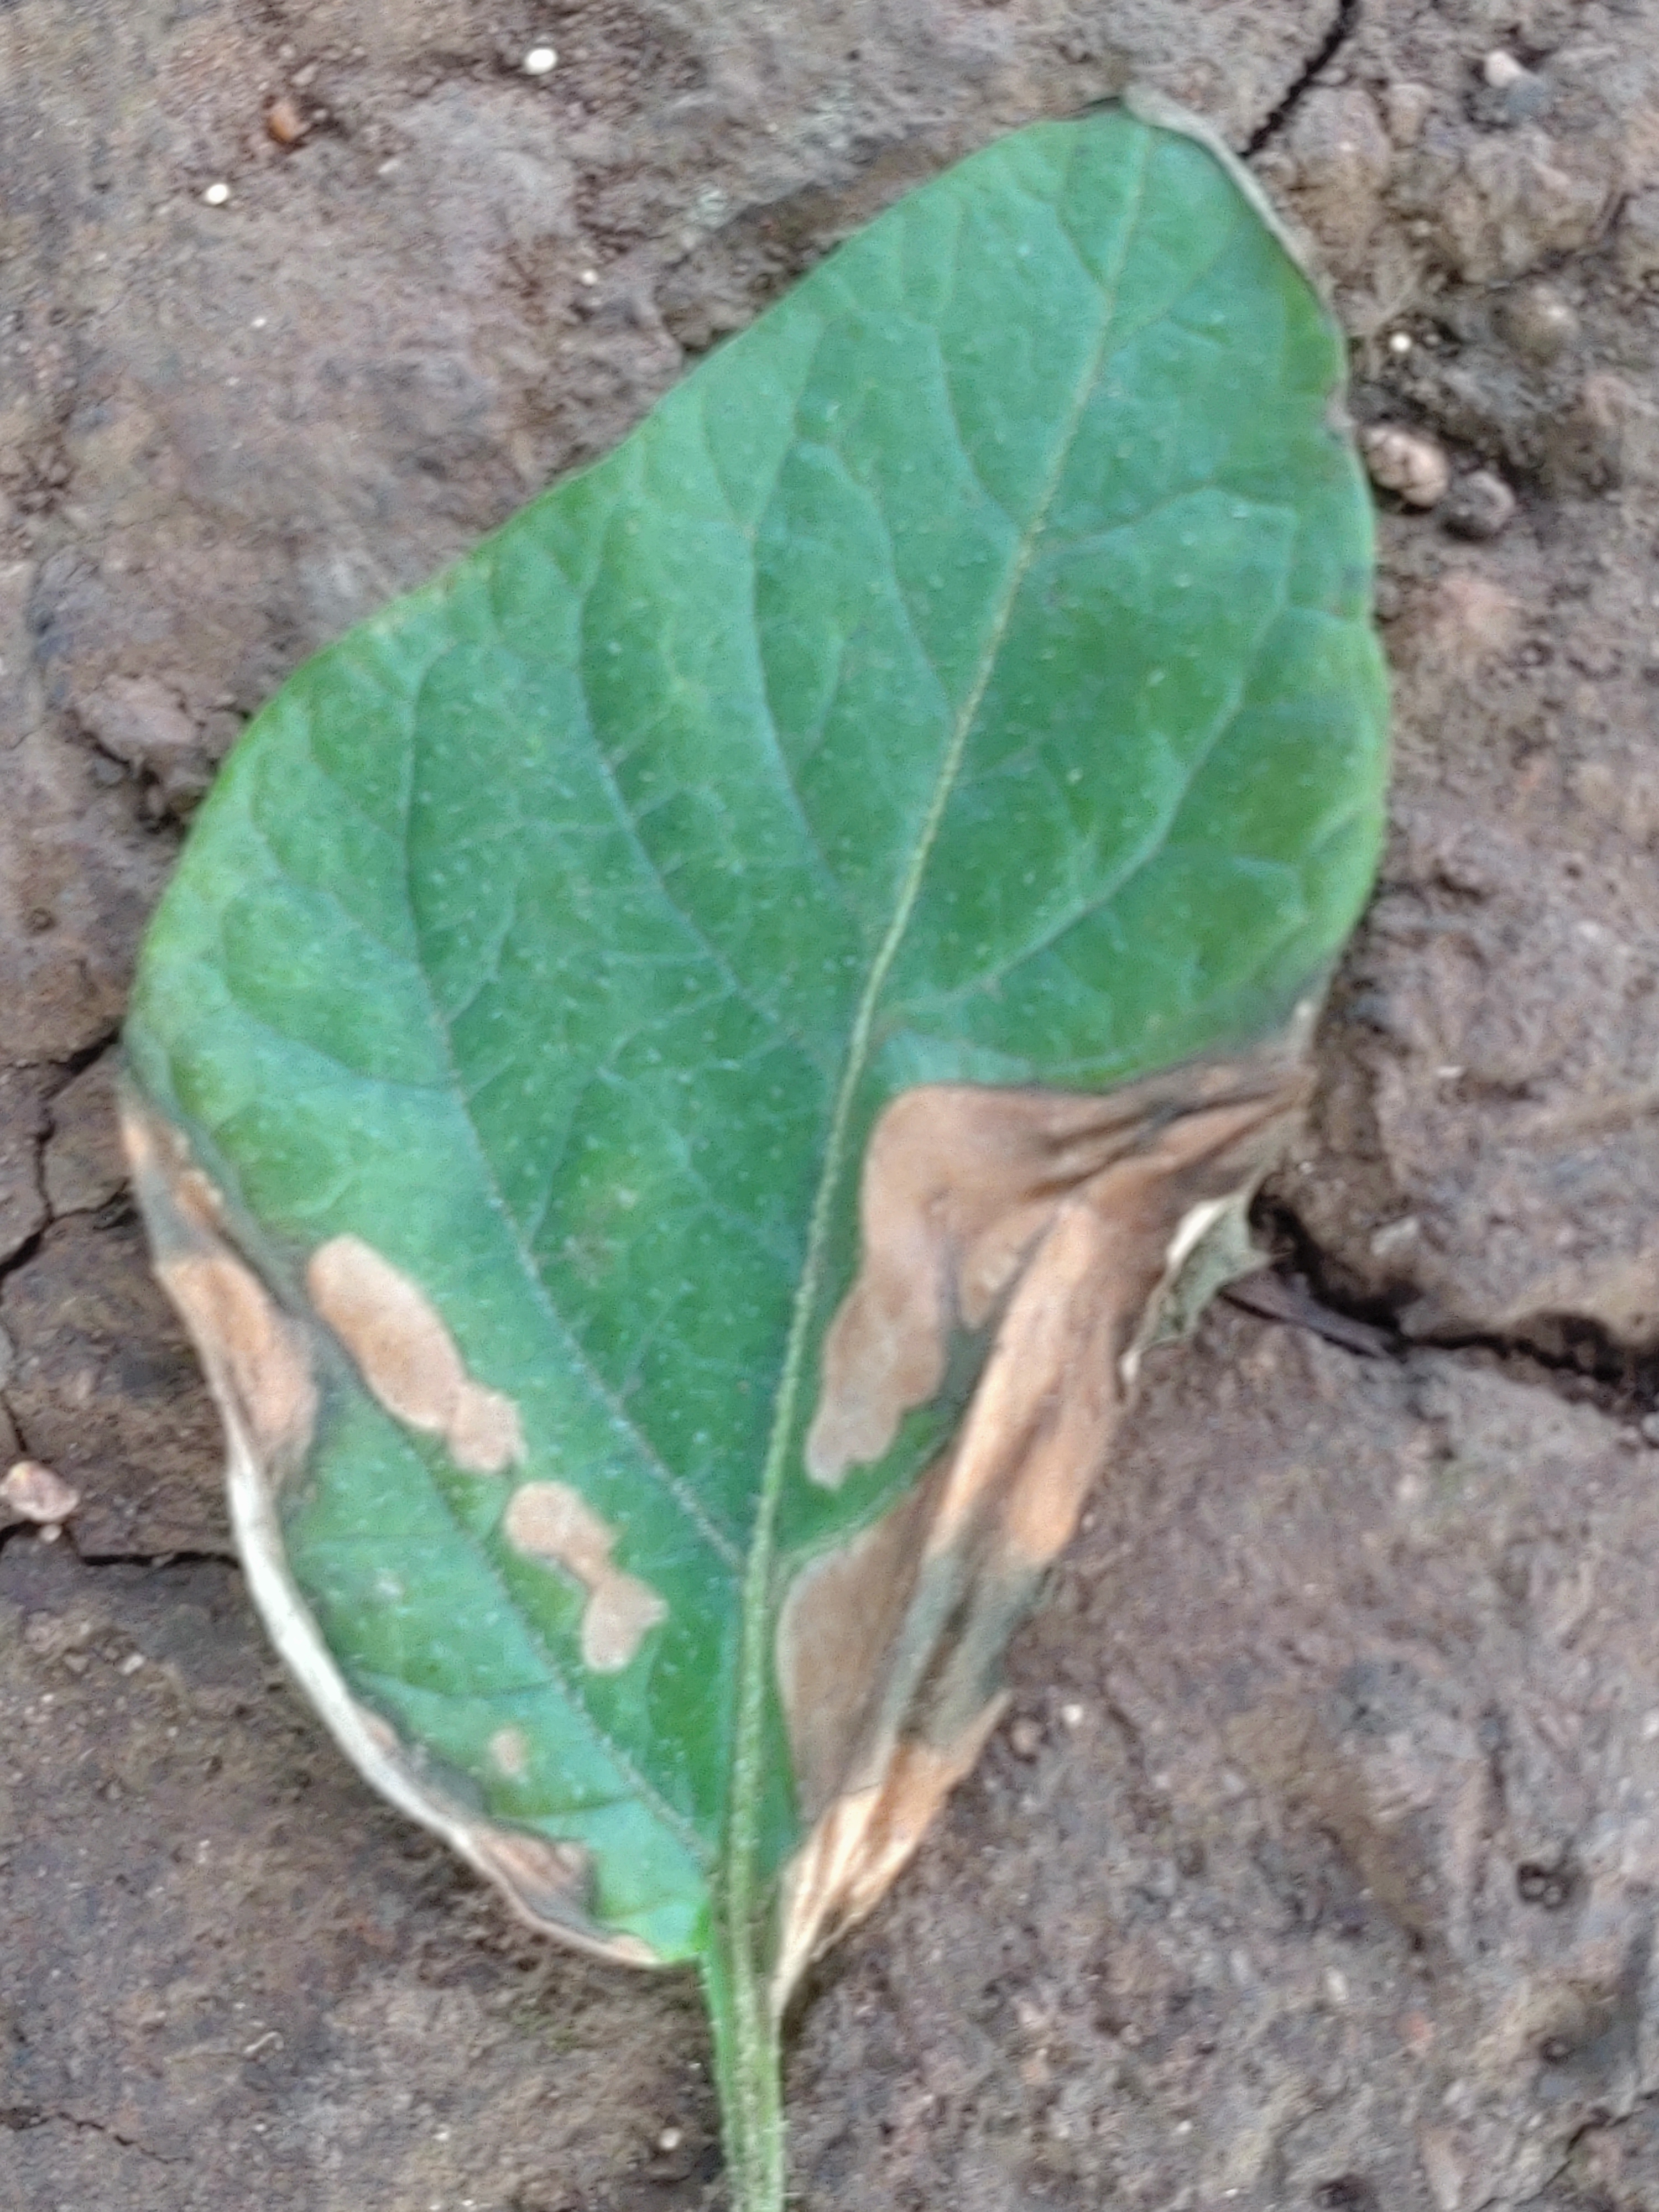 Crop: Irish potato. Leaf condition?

early blight
